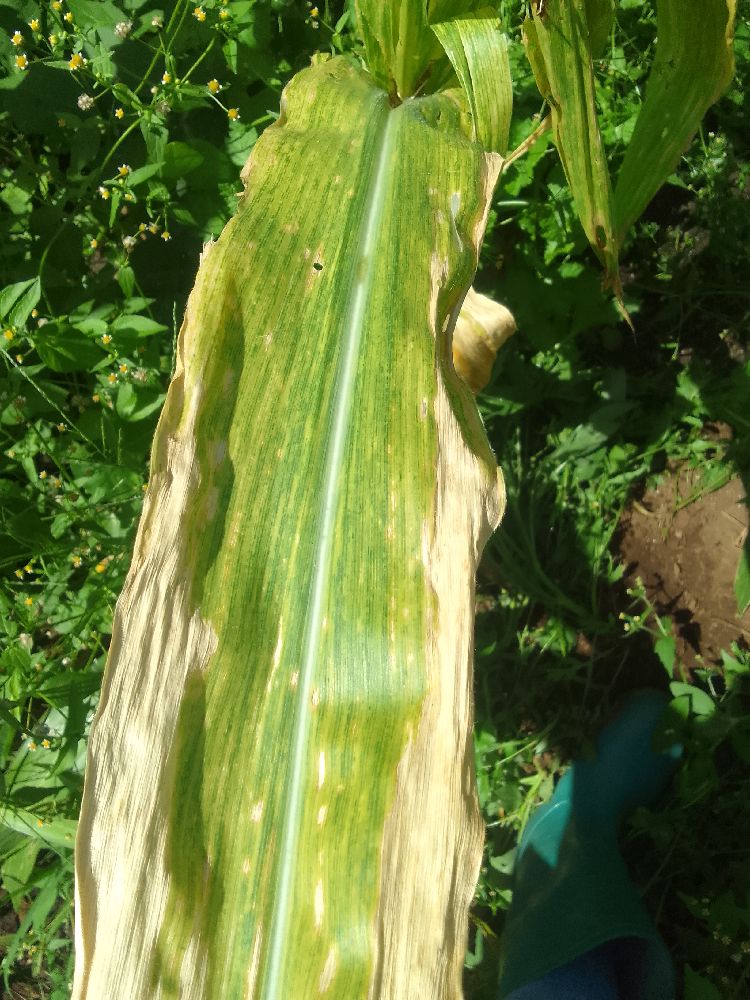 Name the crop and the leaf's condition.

maize, maize lethal necrosis
